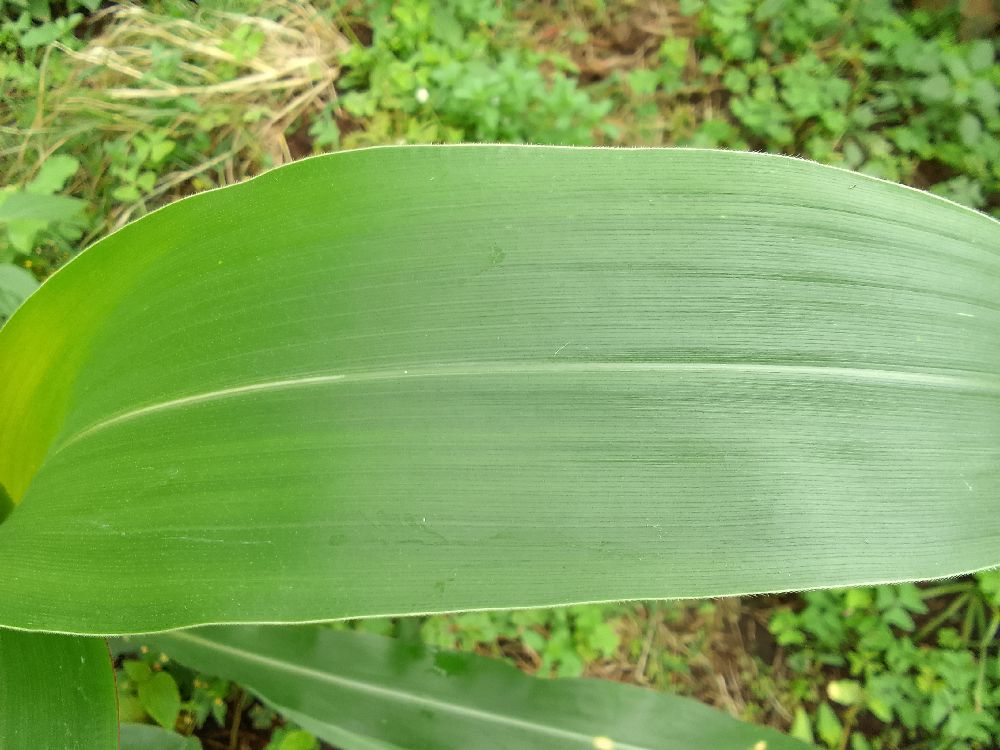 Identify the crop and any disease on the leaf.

maize, healthy
